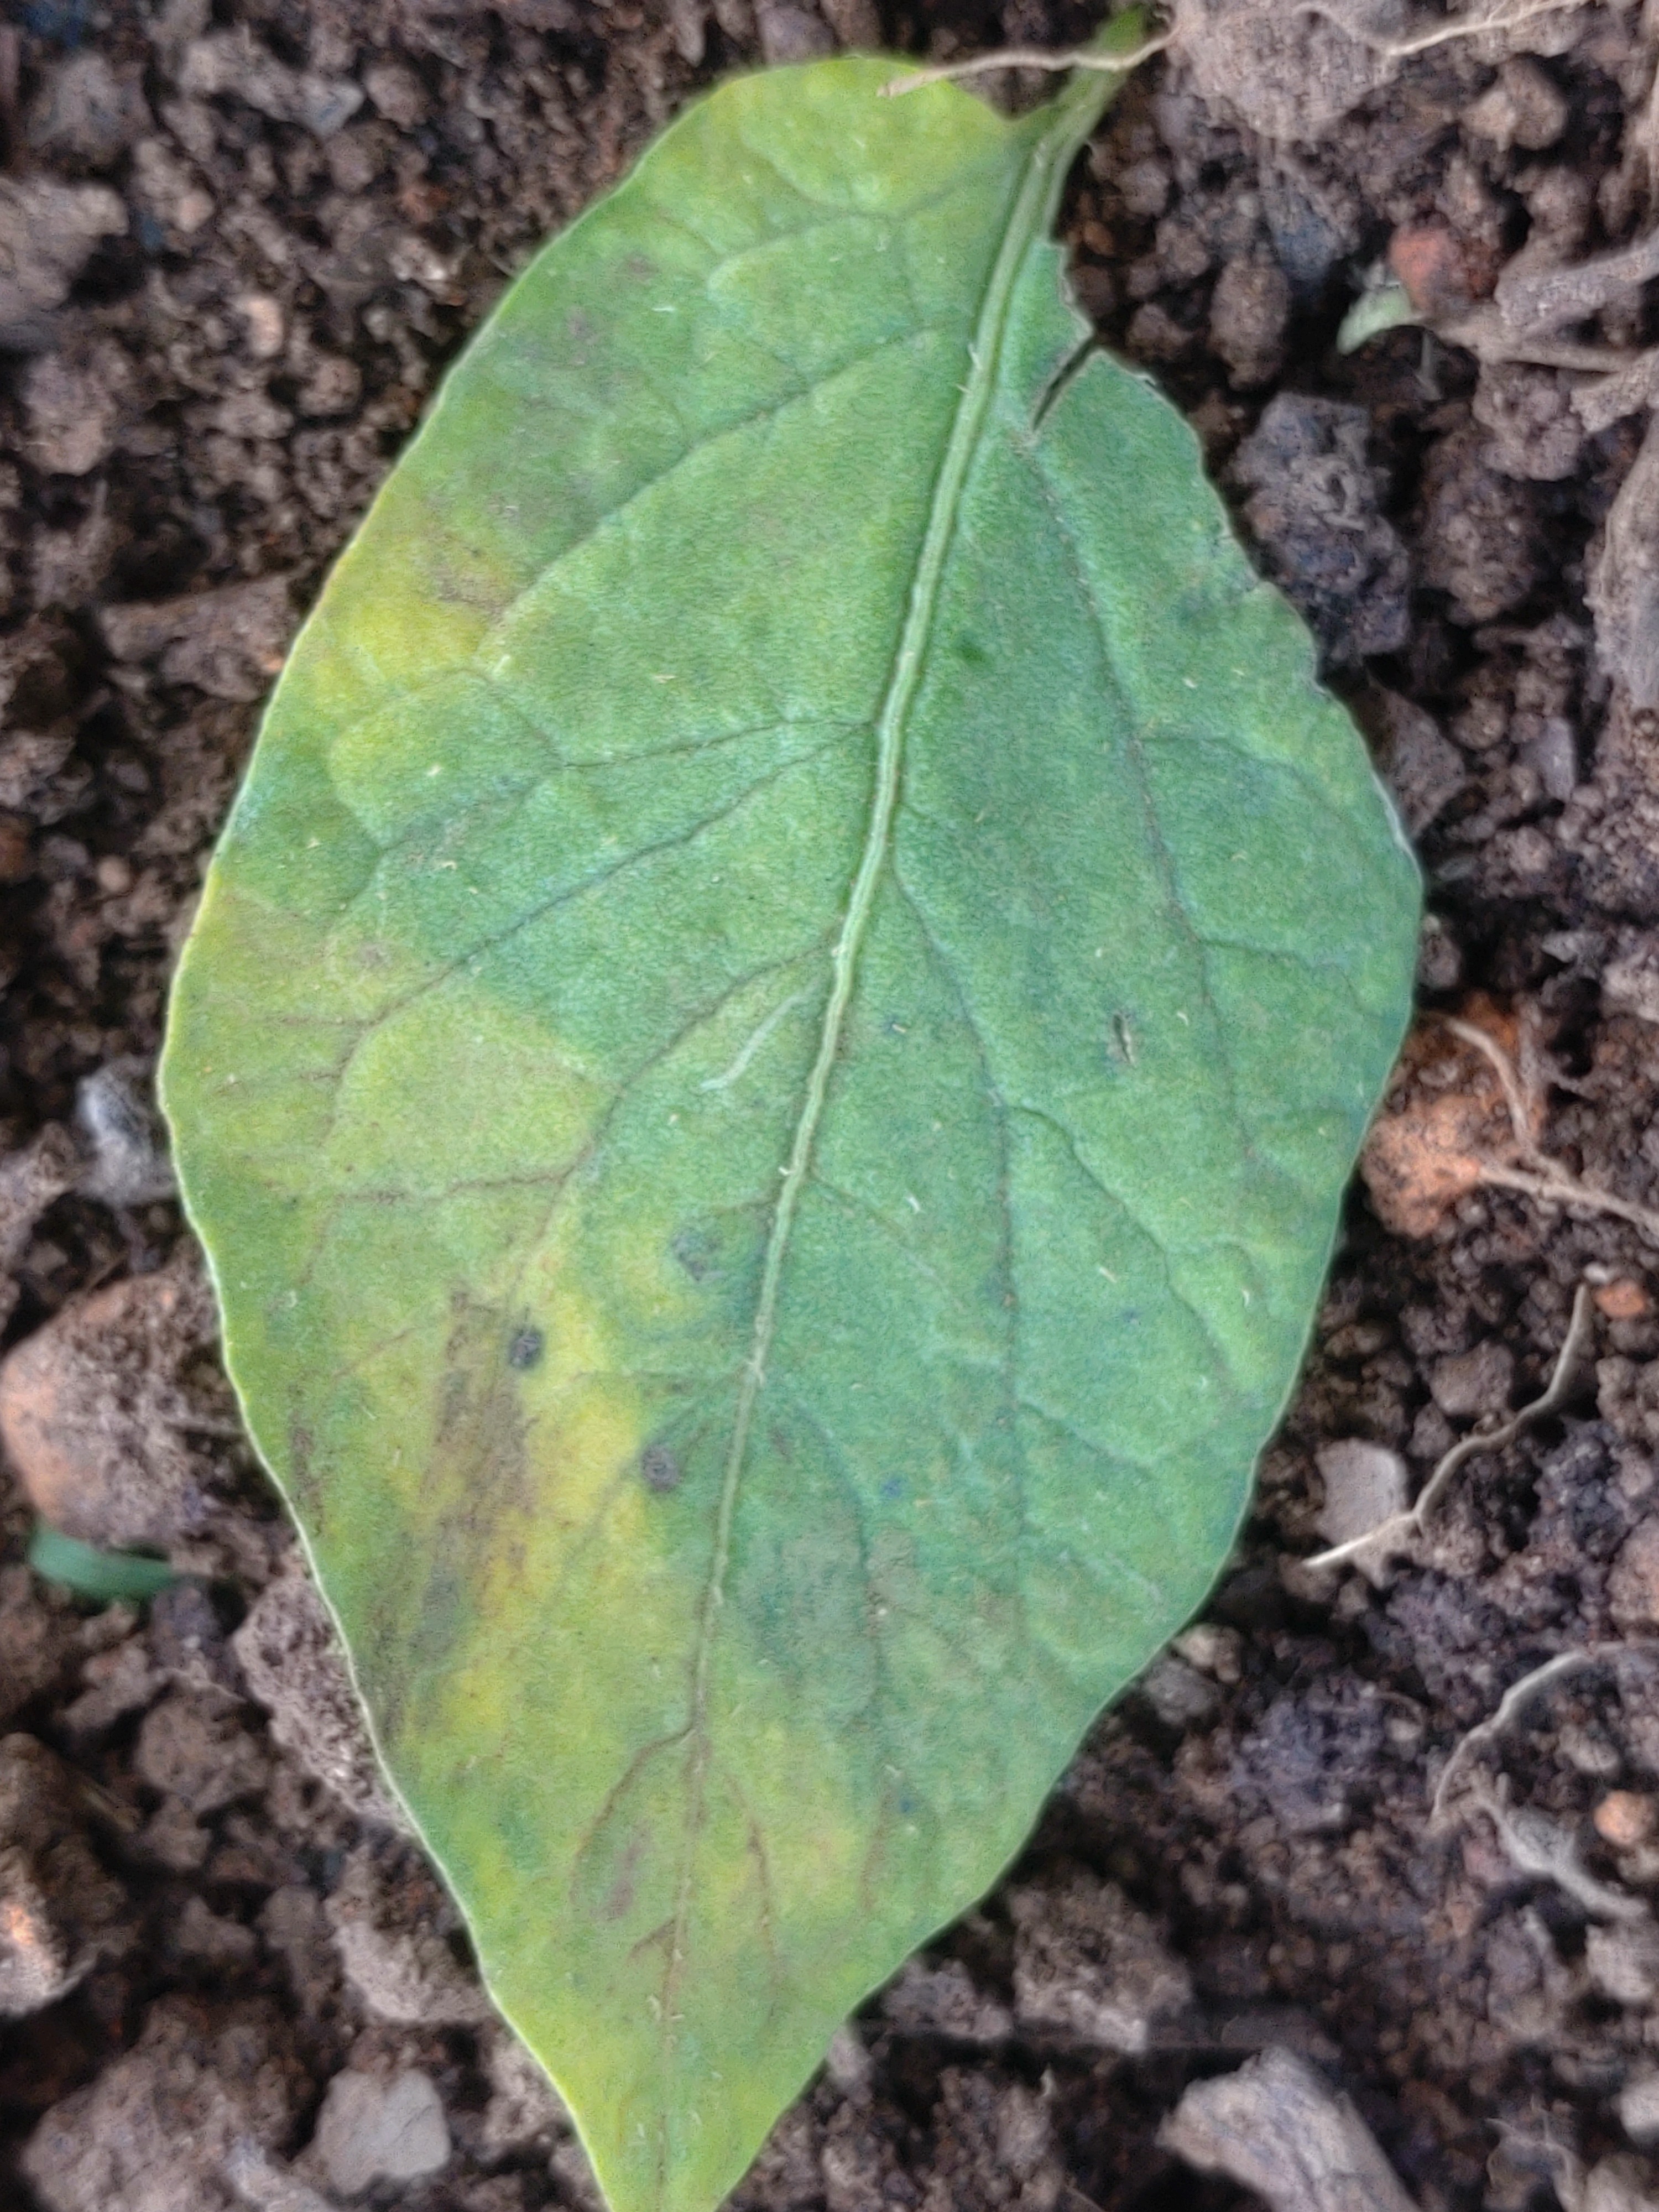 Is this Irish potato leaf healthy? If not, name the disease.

late blight
